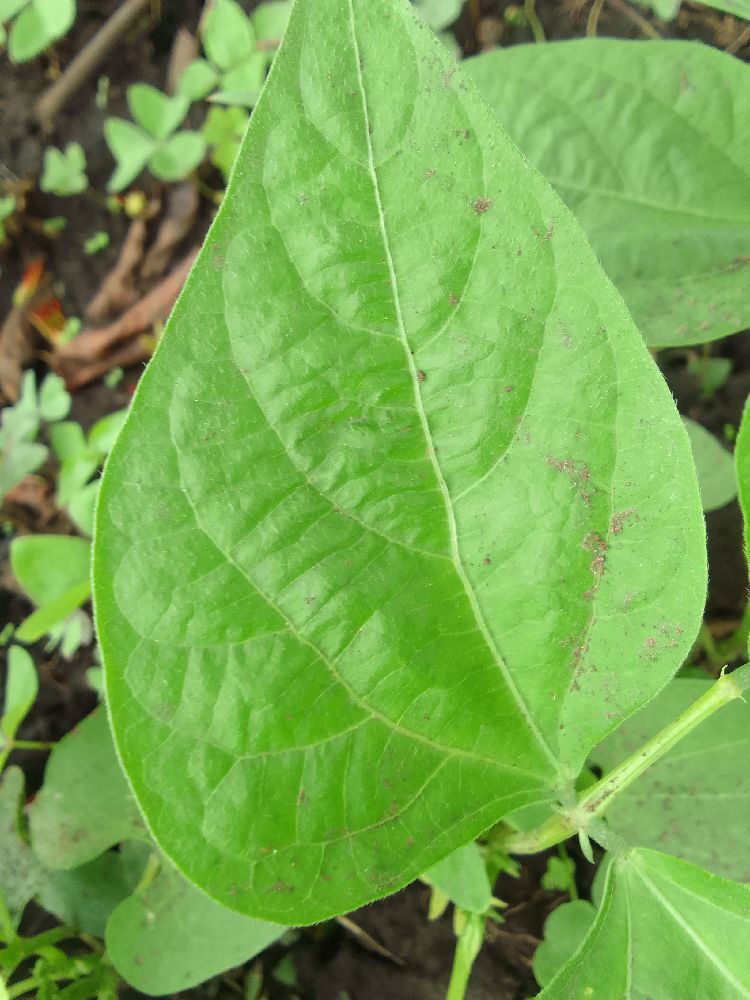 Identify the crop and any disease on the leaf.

common bean, healthy
